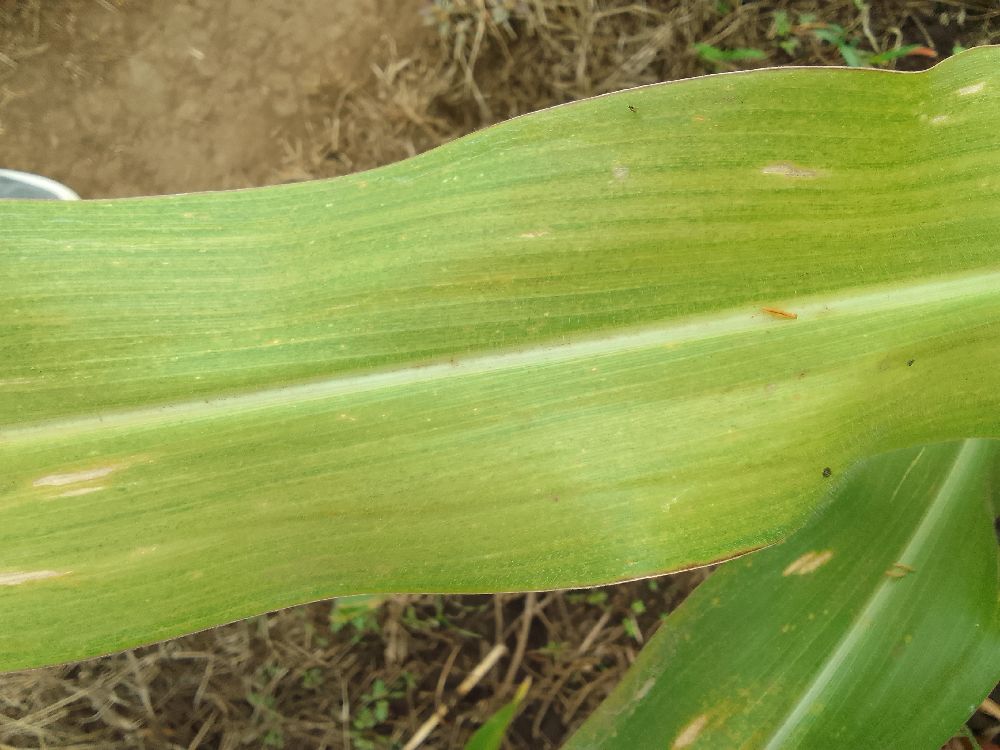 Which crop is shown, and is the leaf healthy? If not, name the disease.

maize, maize lethal necrosis
